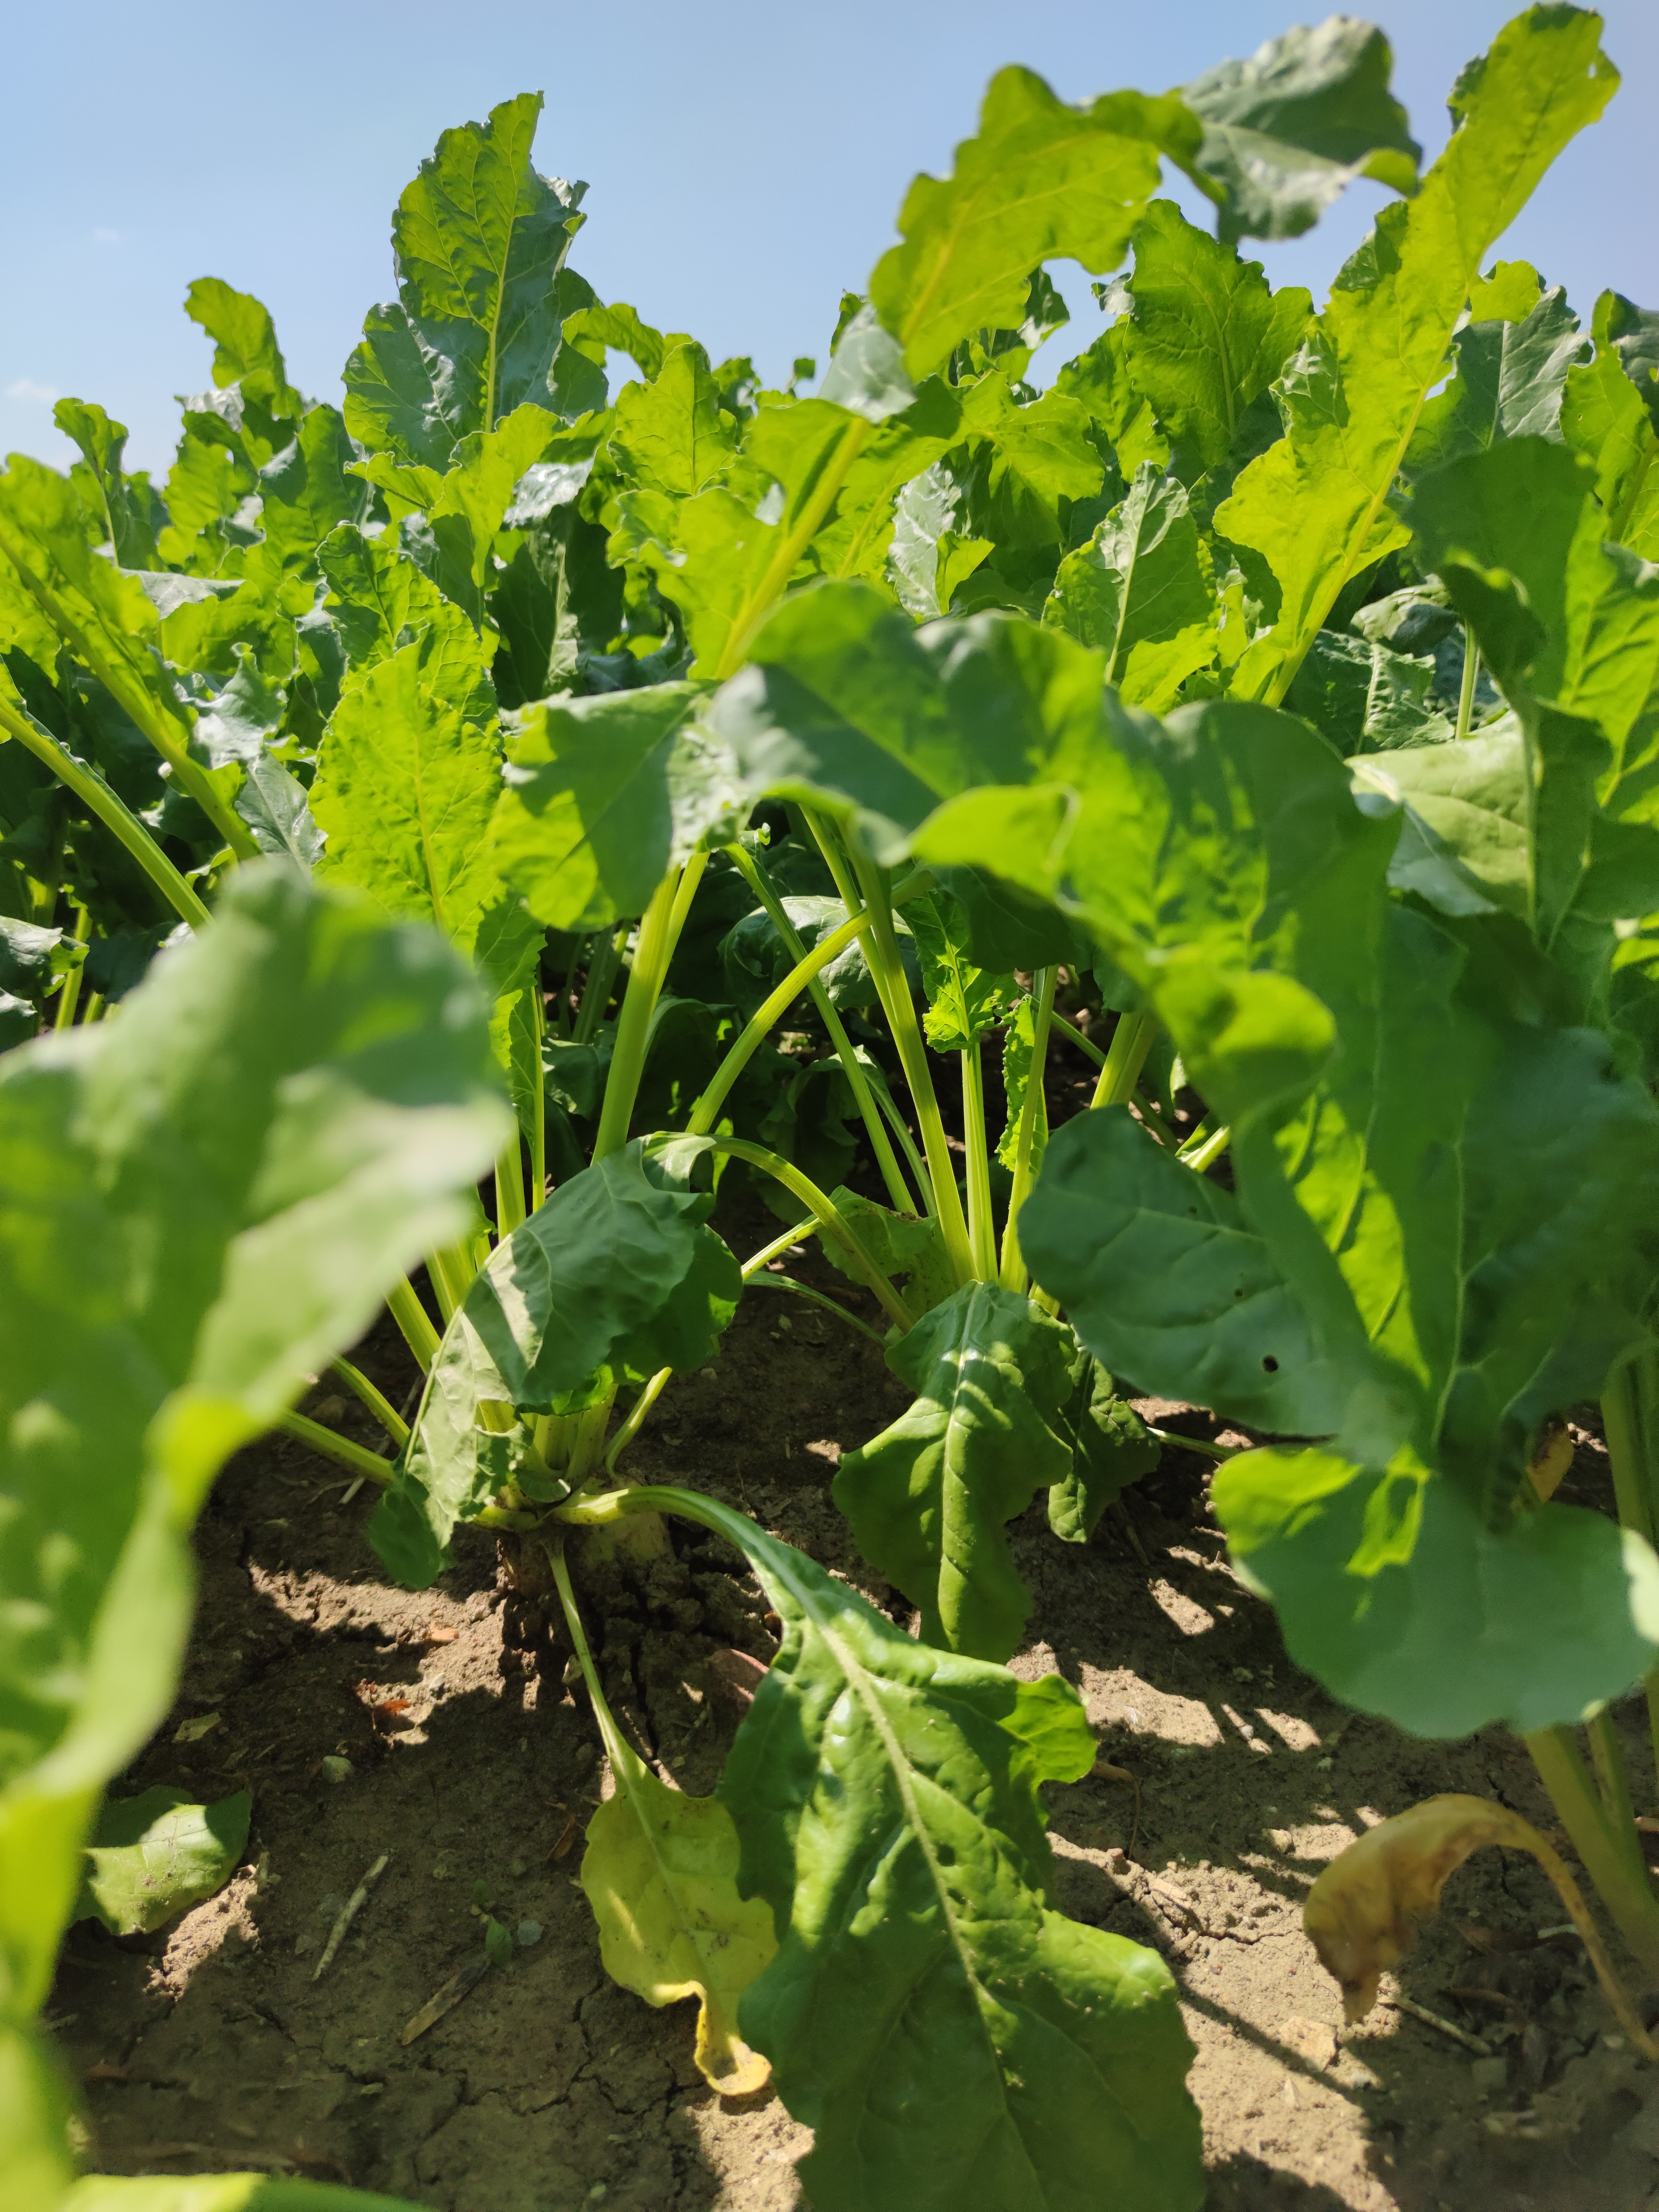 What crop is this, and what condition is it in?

beet, unaffected
